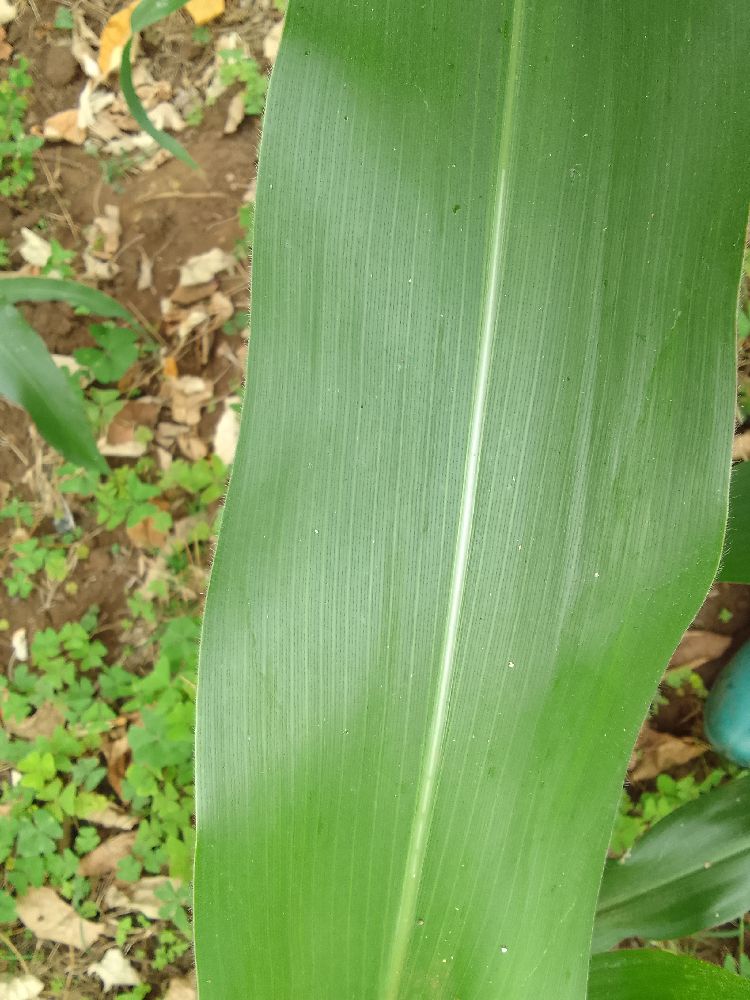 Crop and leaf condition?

maize, healthy
